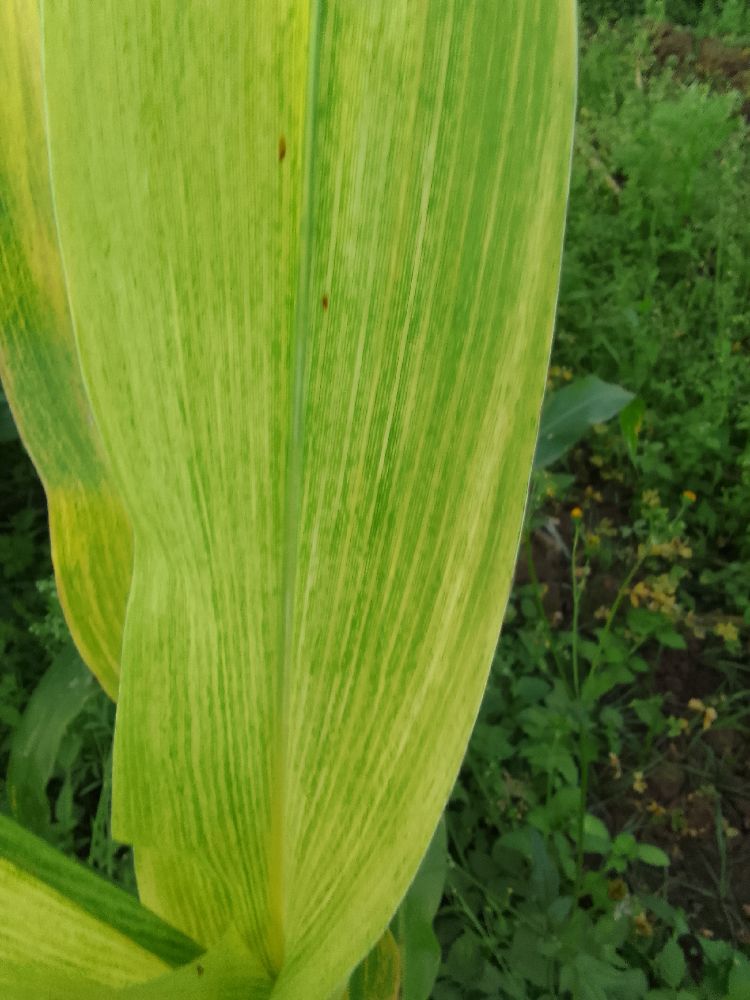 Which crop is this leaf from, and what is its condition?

maize, maize lethal necrosis
